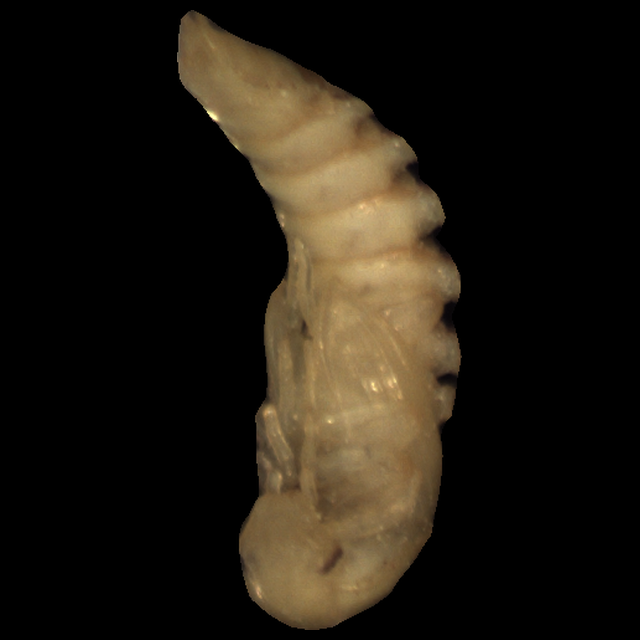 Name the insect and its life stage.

mealworm pupa
